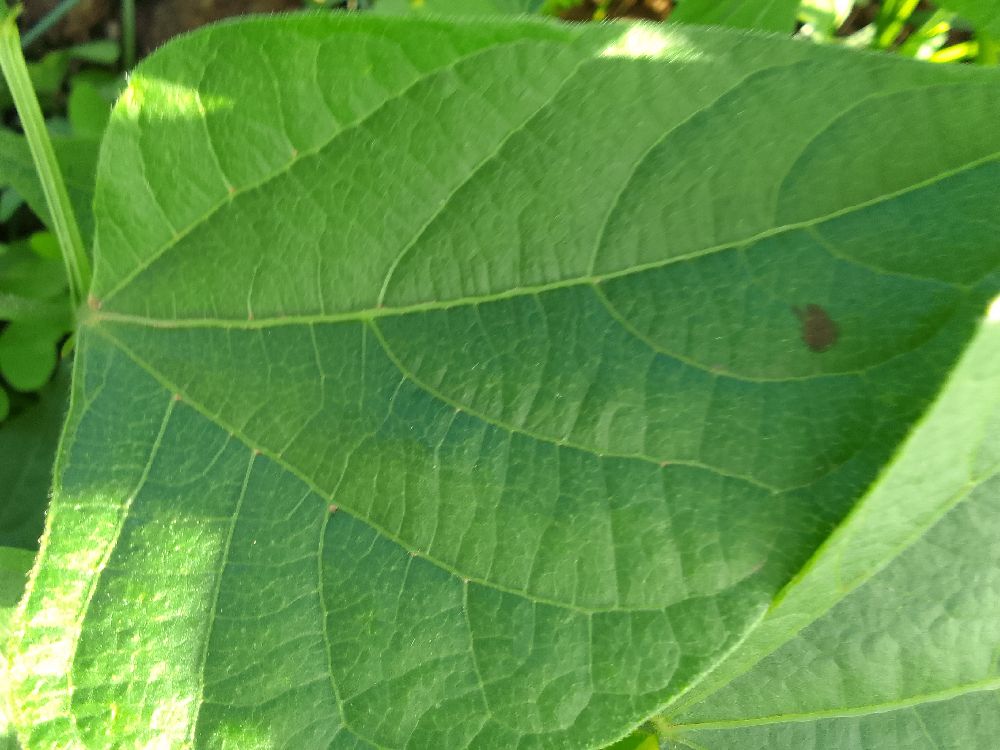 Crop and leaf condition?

common bean, healthy
